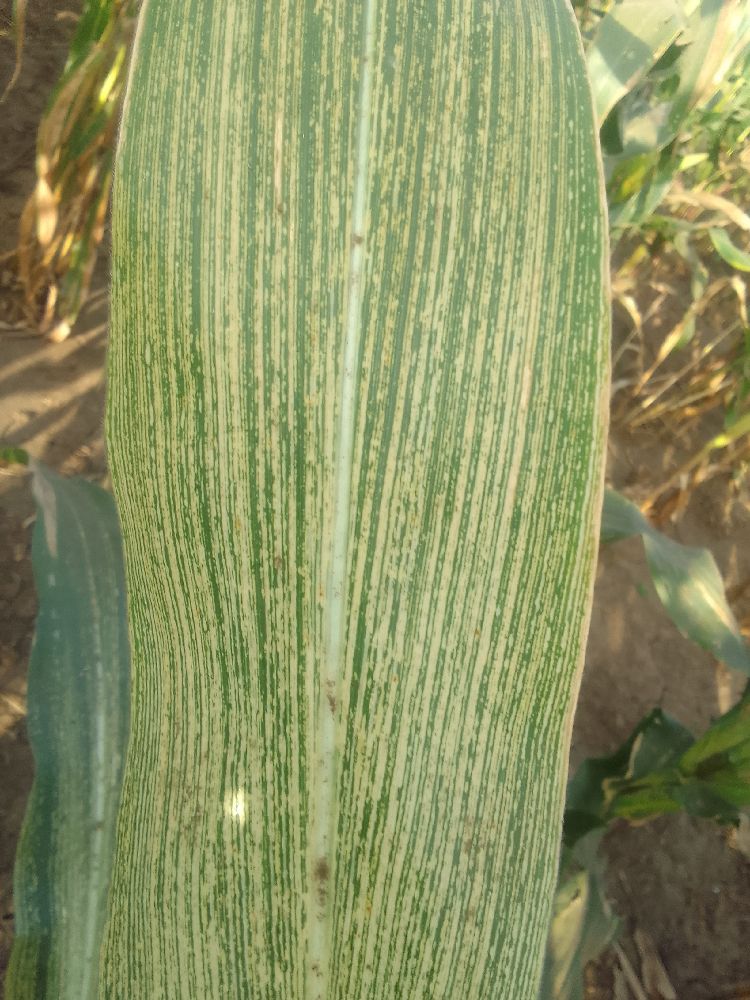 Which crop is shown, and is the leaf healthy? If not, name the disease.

maize, maize streak virus
